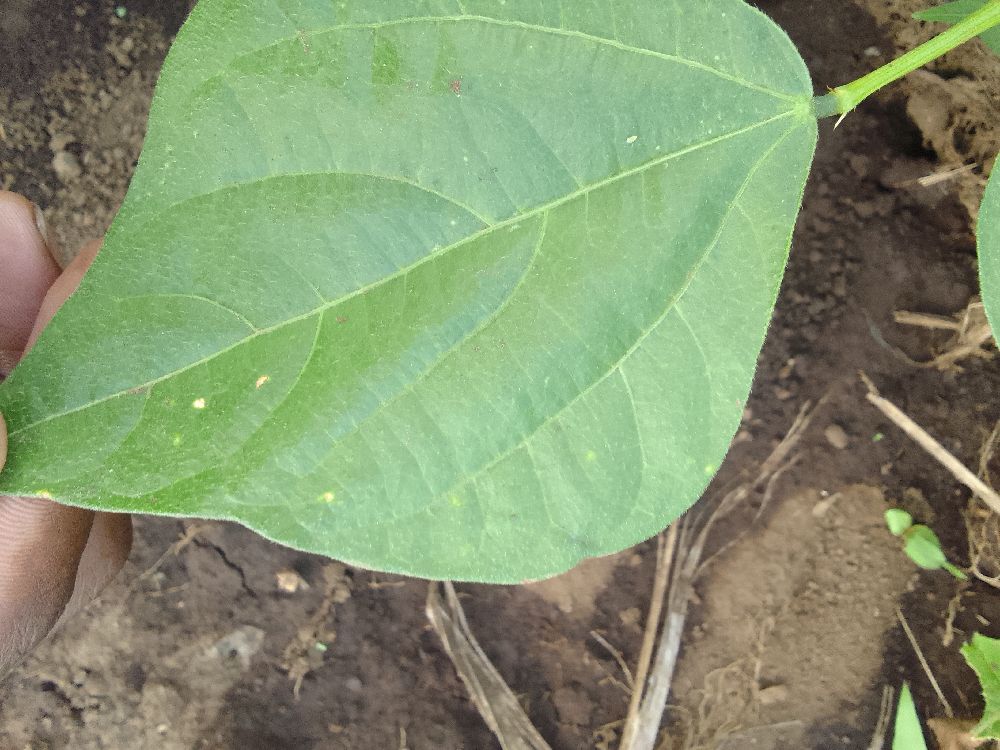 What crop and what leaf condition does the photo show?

common bean, healthy
